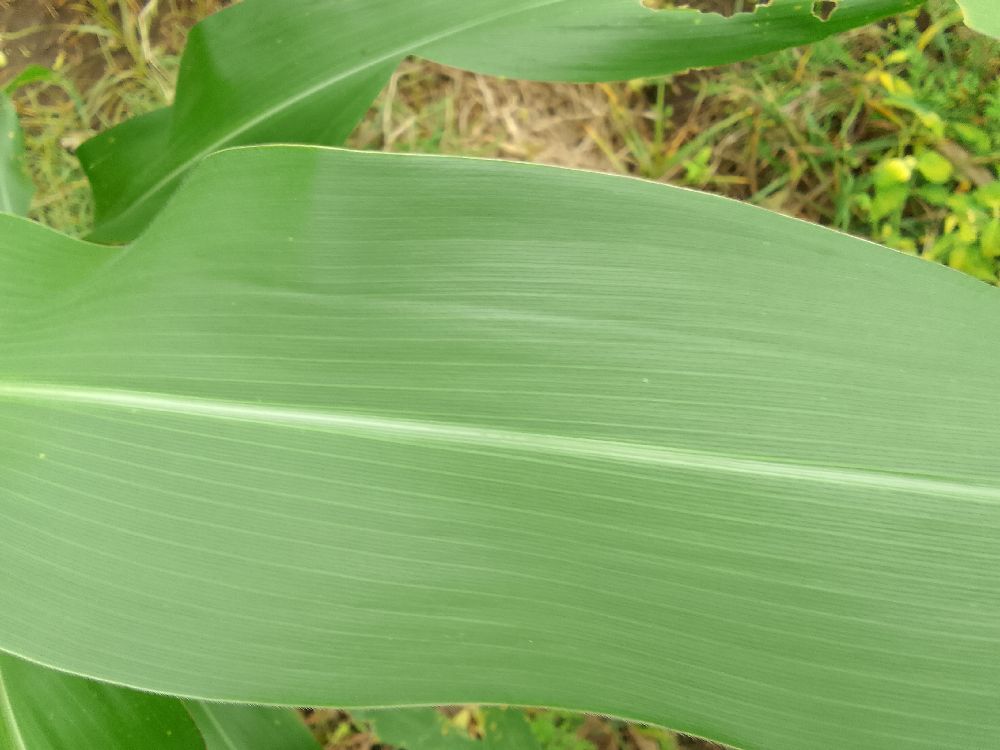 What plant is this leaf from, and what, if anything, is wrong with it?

maize, healthy
